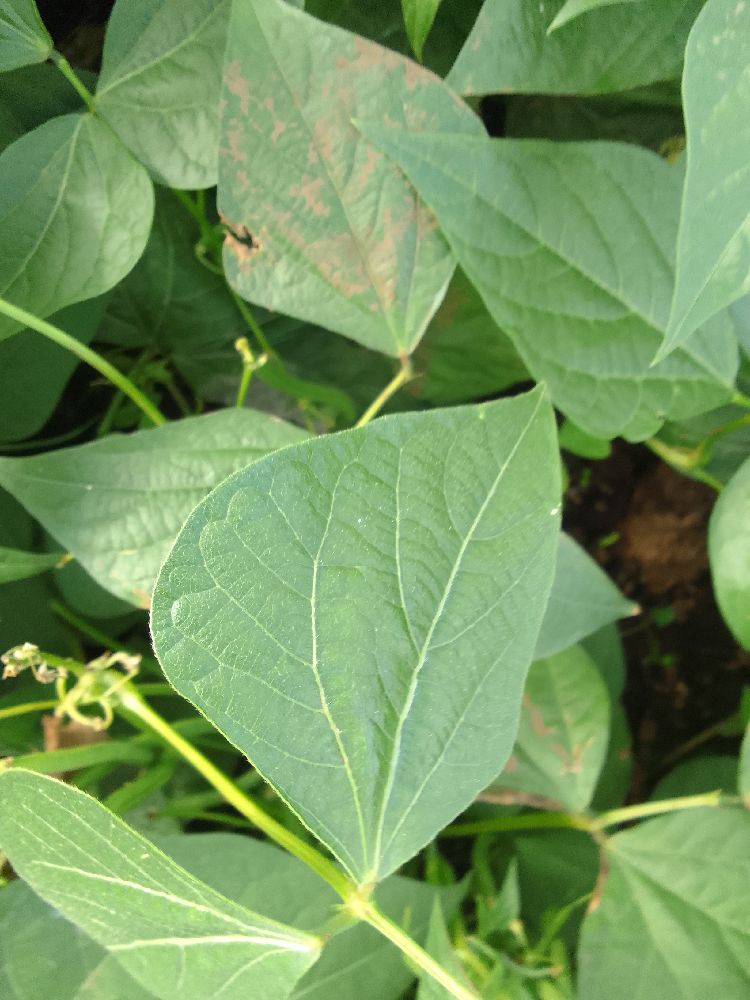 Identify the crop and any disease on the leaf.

common bean, healthy
